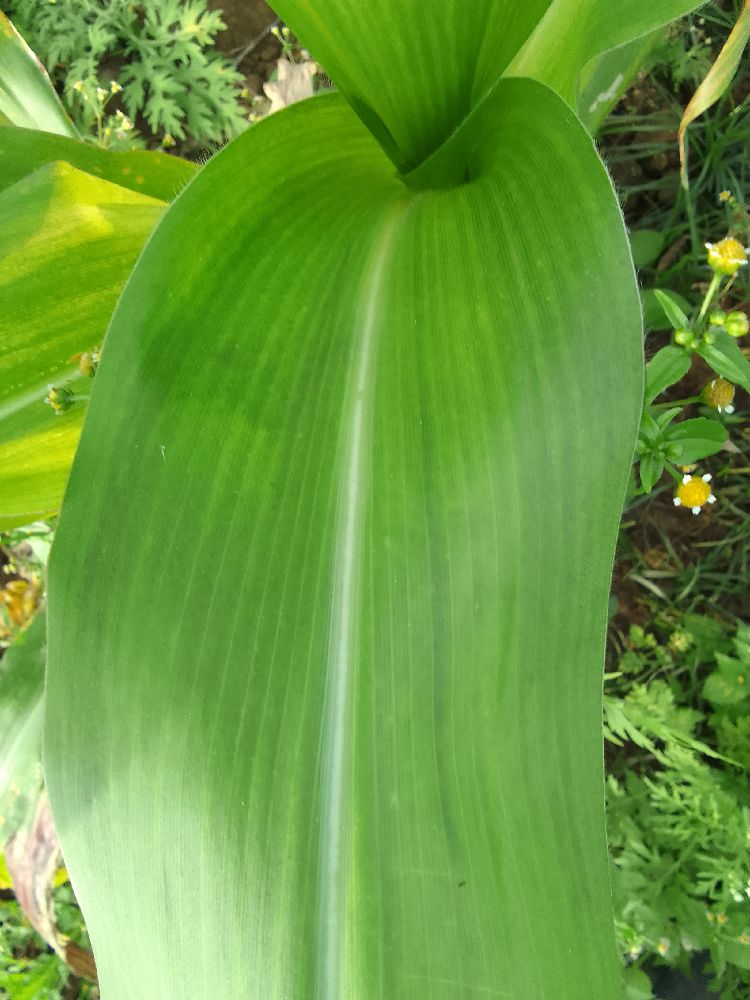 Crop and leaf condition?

maize, maize lethal necrosis
